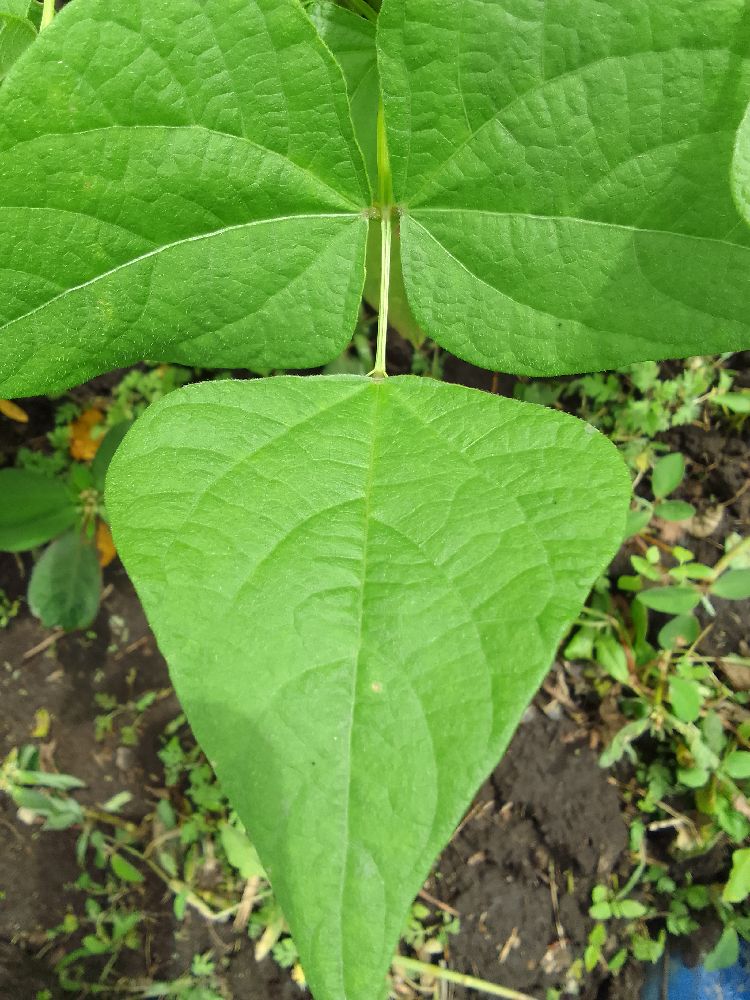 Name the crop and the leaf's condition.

common bean, healthy
